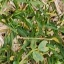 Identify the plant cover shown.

unstructured weed
